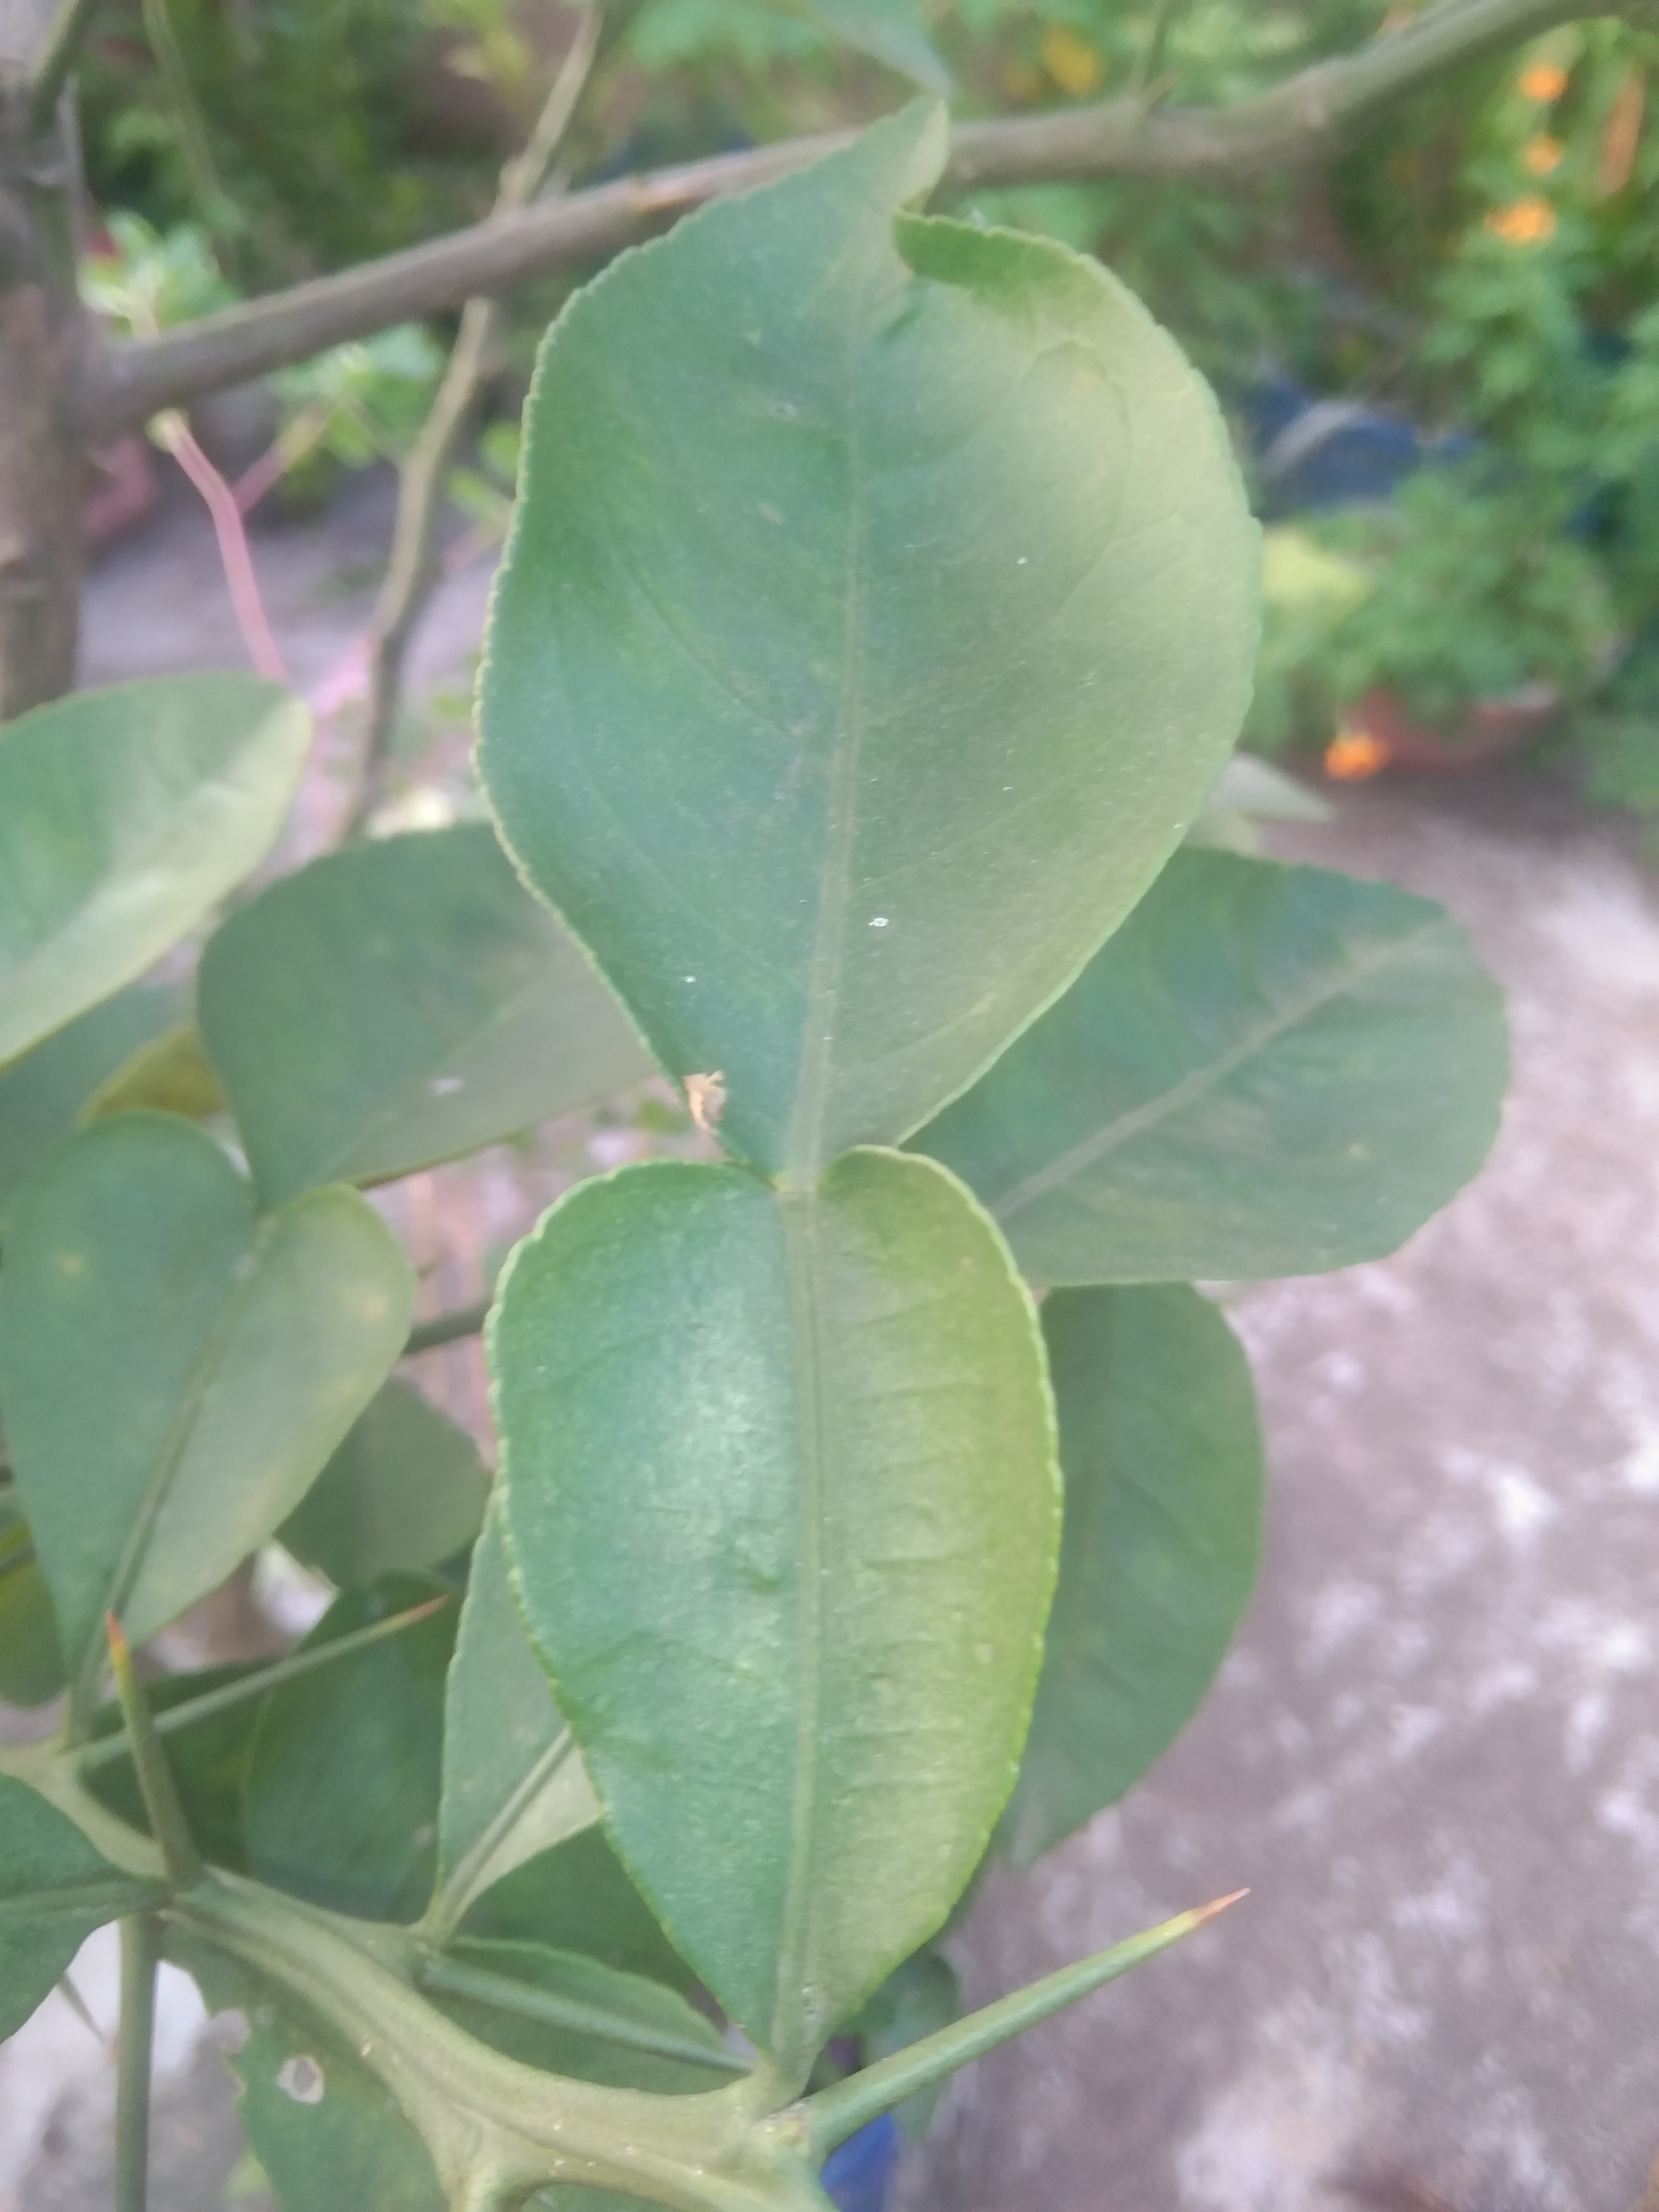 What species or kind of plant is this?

lemon
